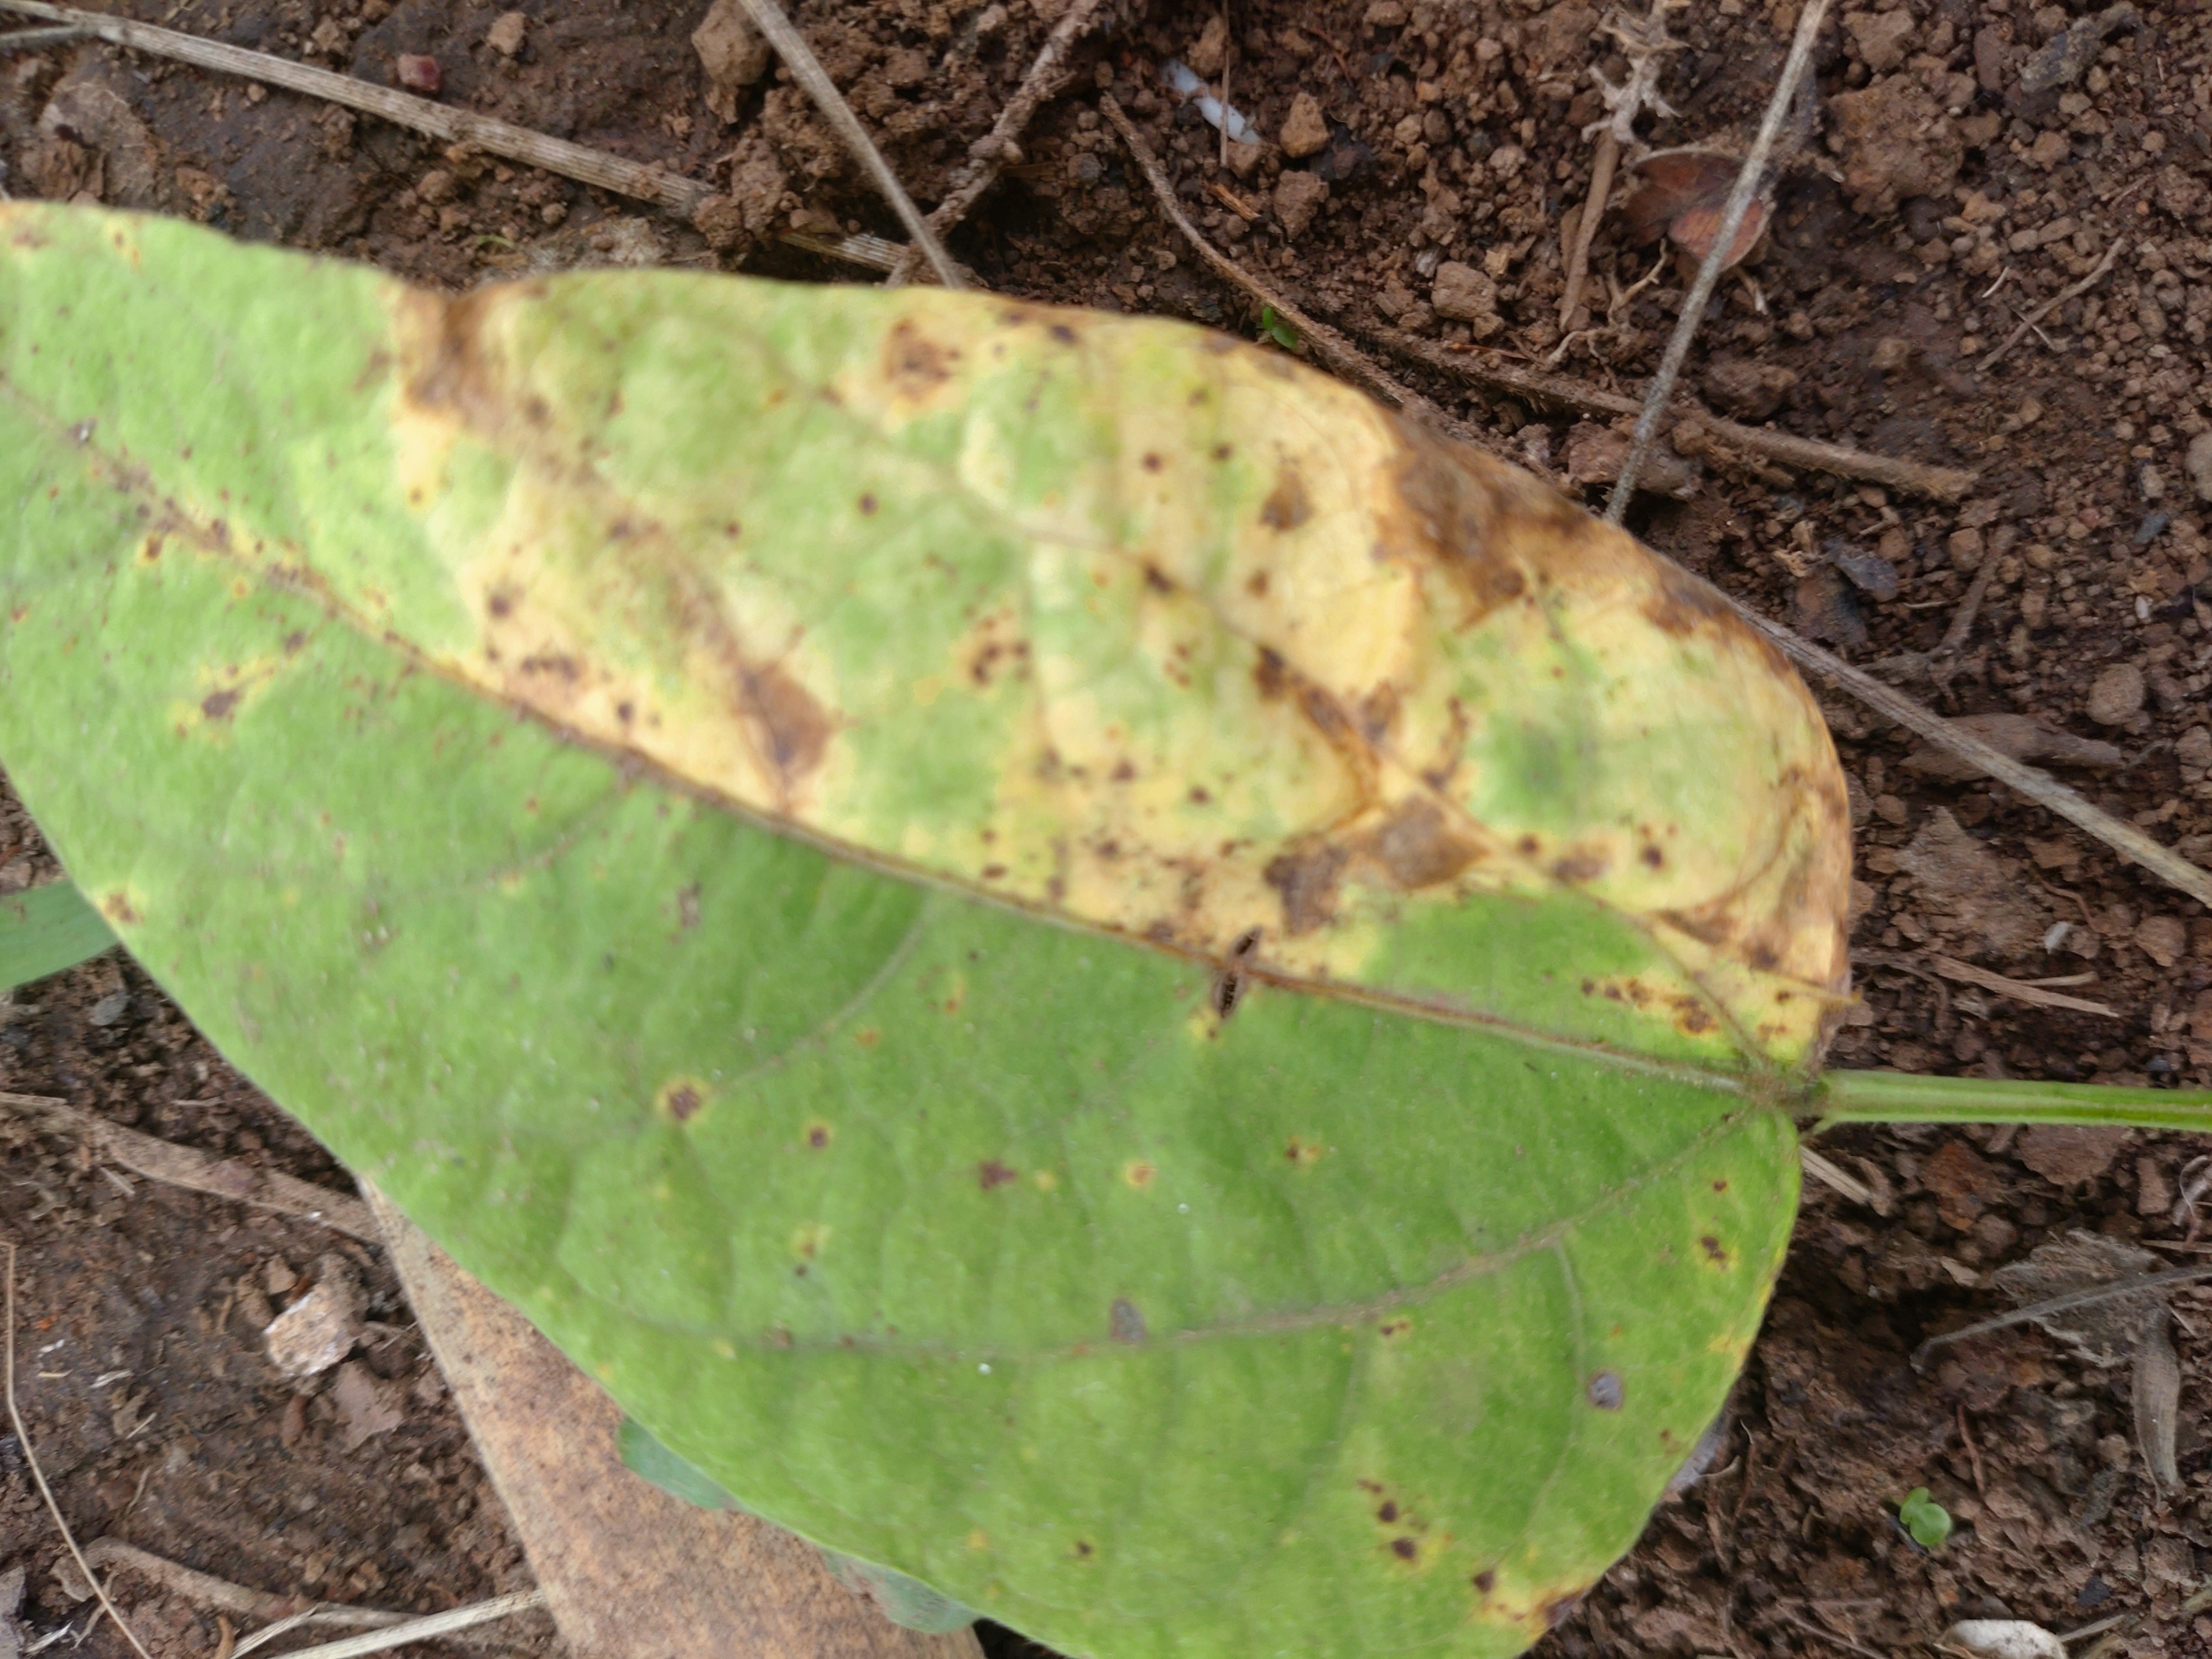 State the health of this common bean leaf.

rust
